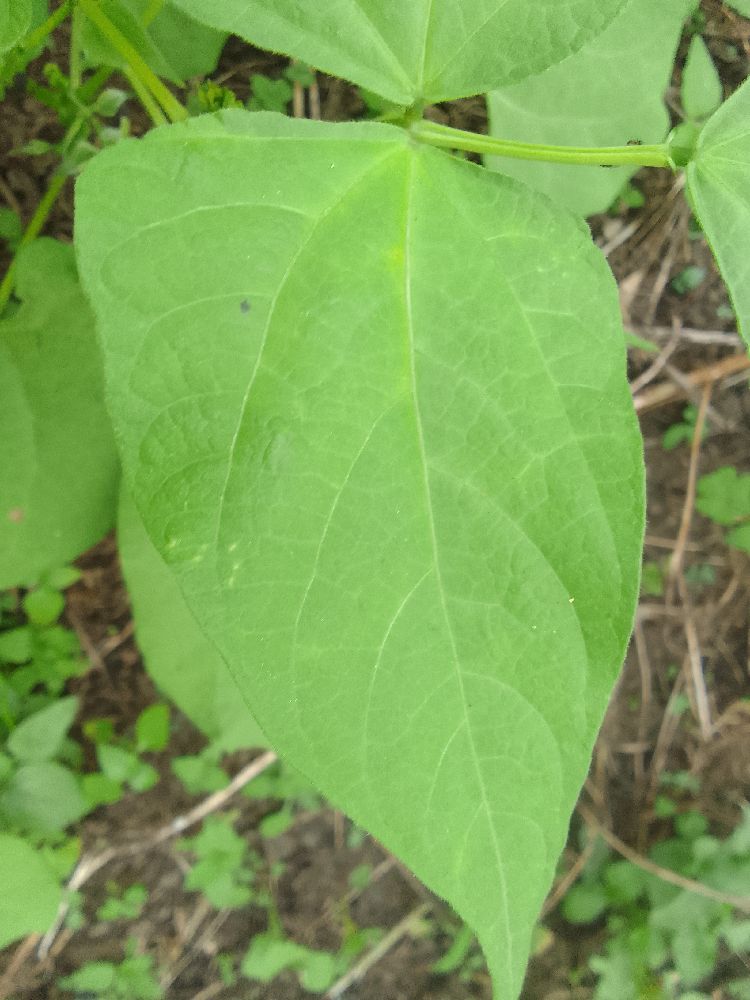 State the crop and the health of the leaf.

common bean, healthy
